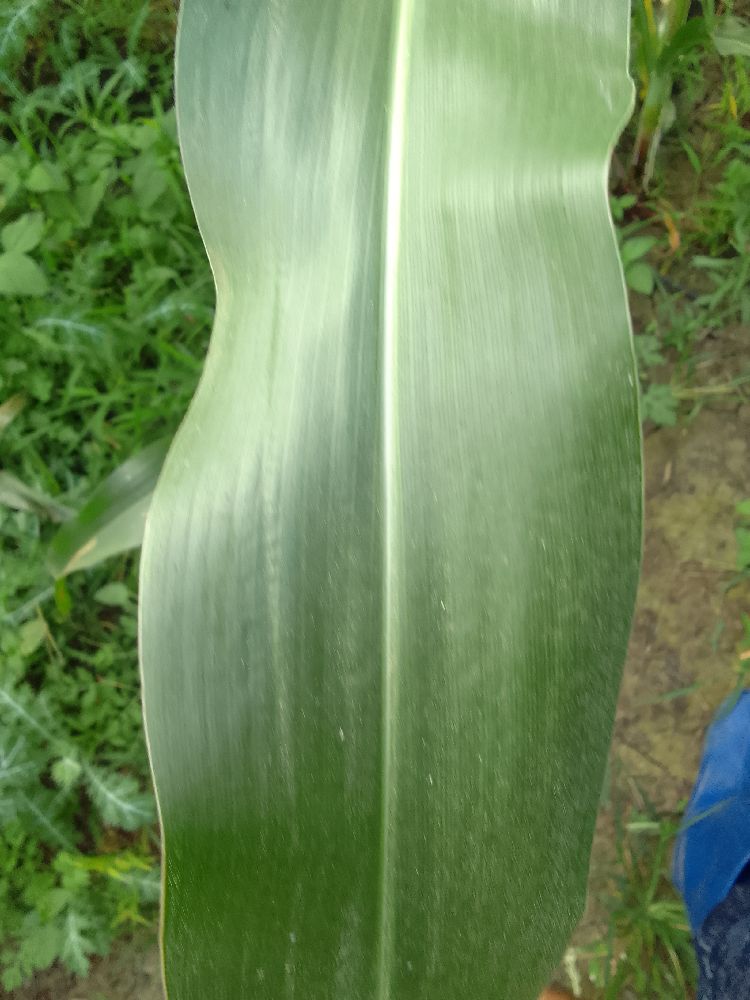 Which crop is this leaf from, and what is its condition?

maize, healthy
